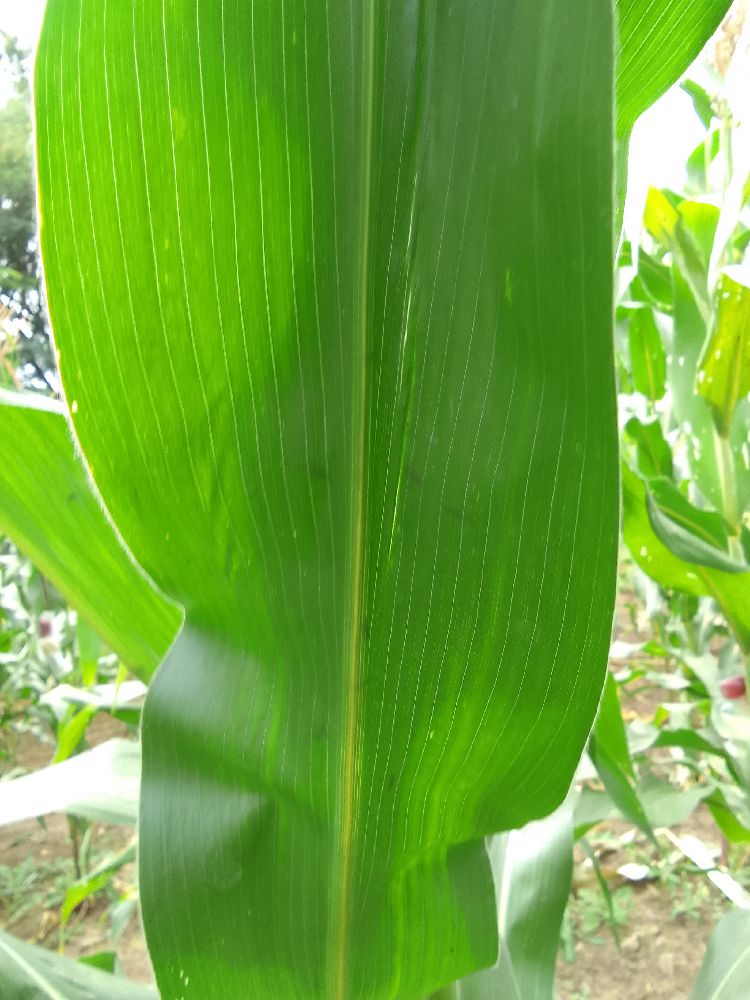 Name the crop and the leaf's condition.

maize, healthy
